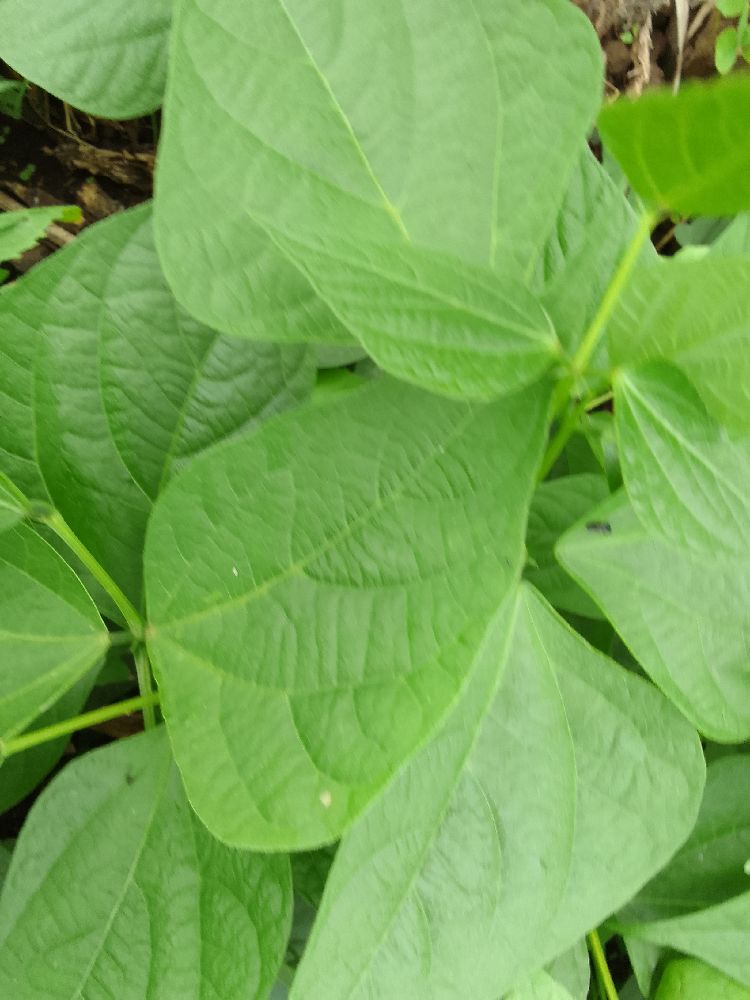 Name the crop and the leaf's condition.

common bean, healthy
